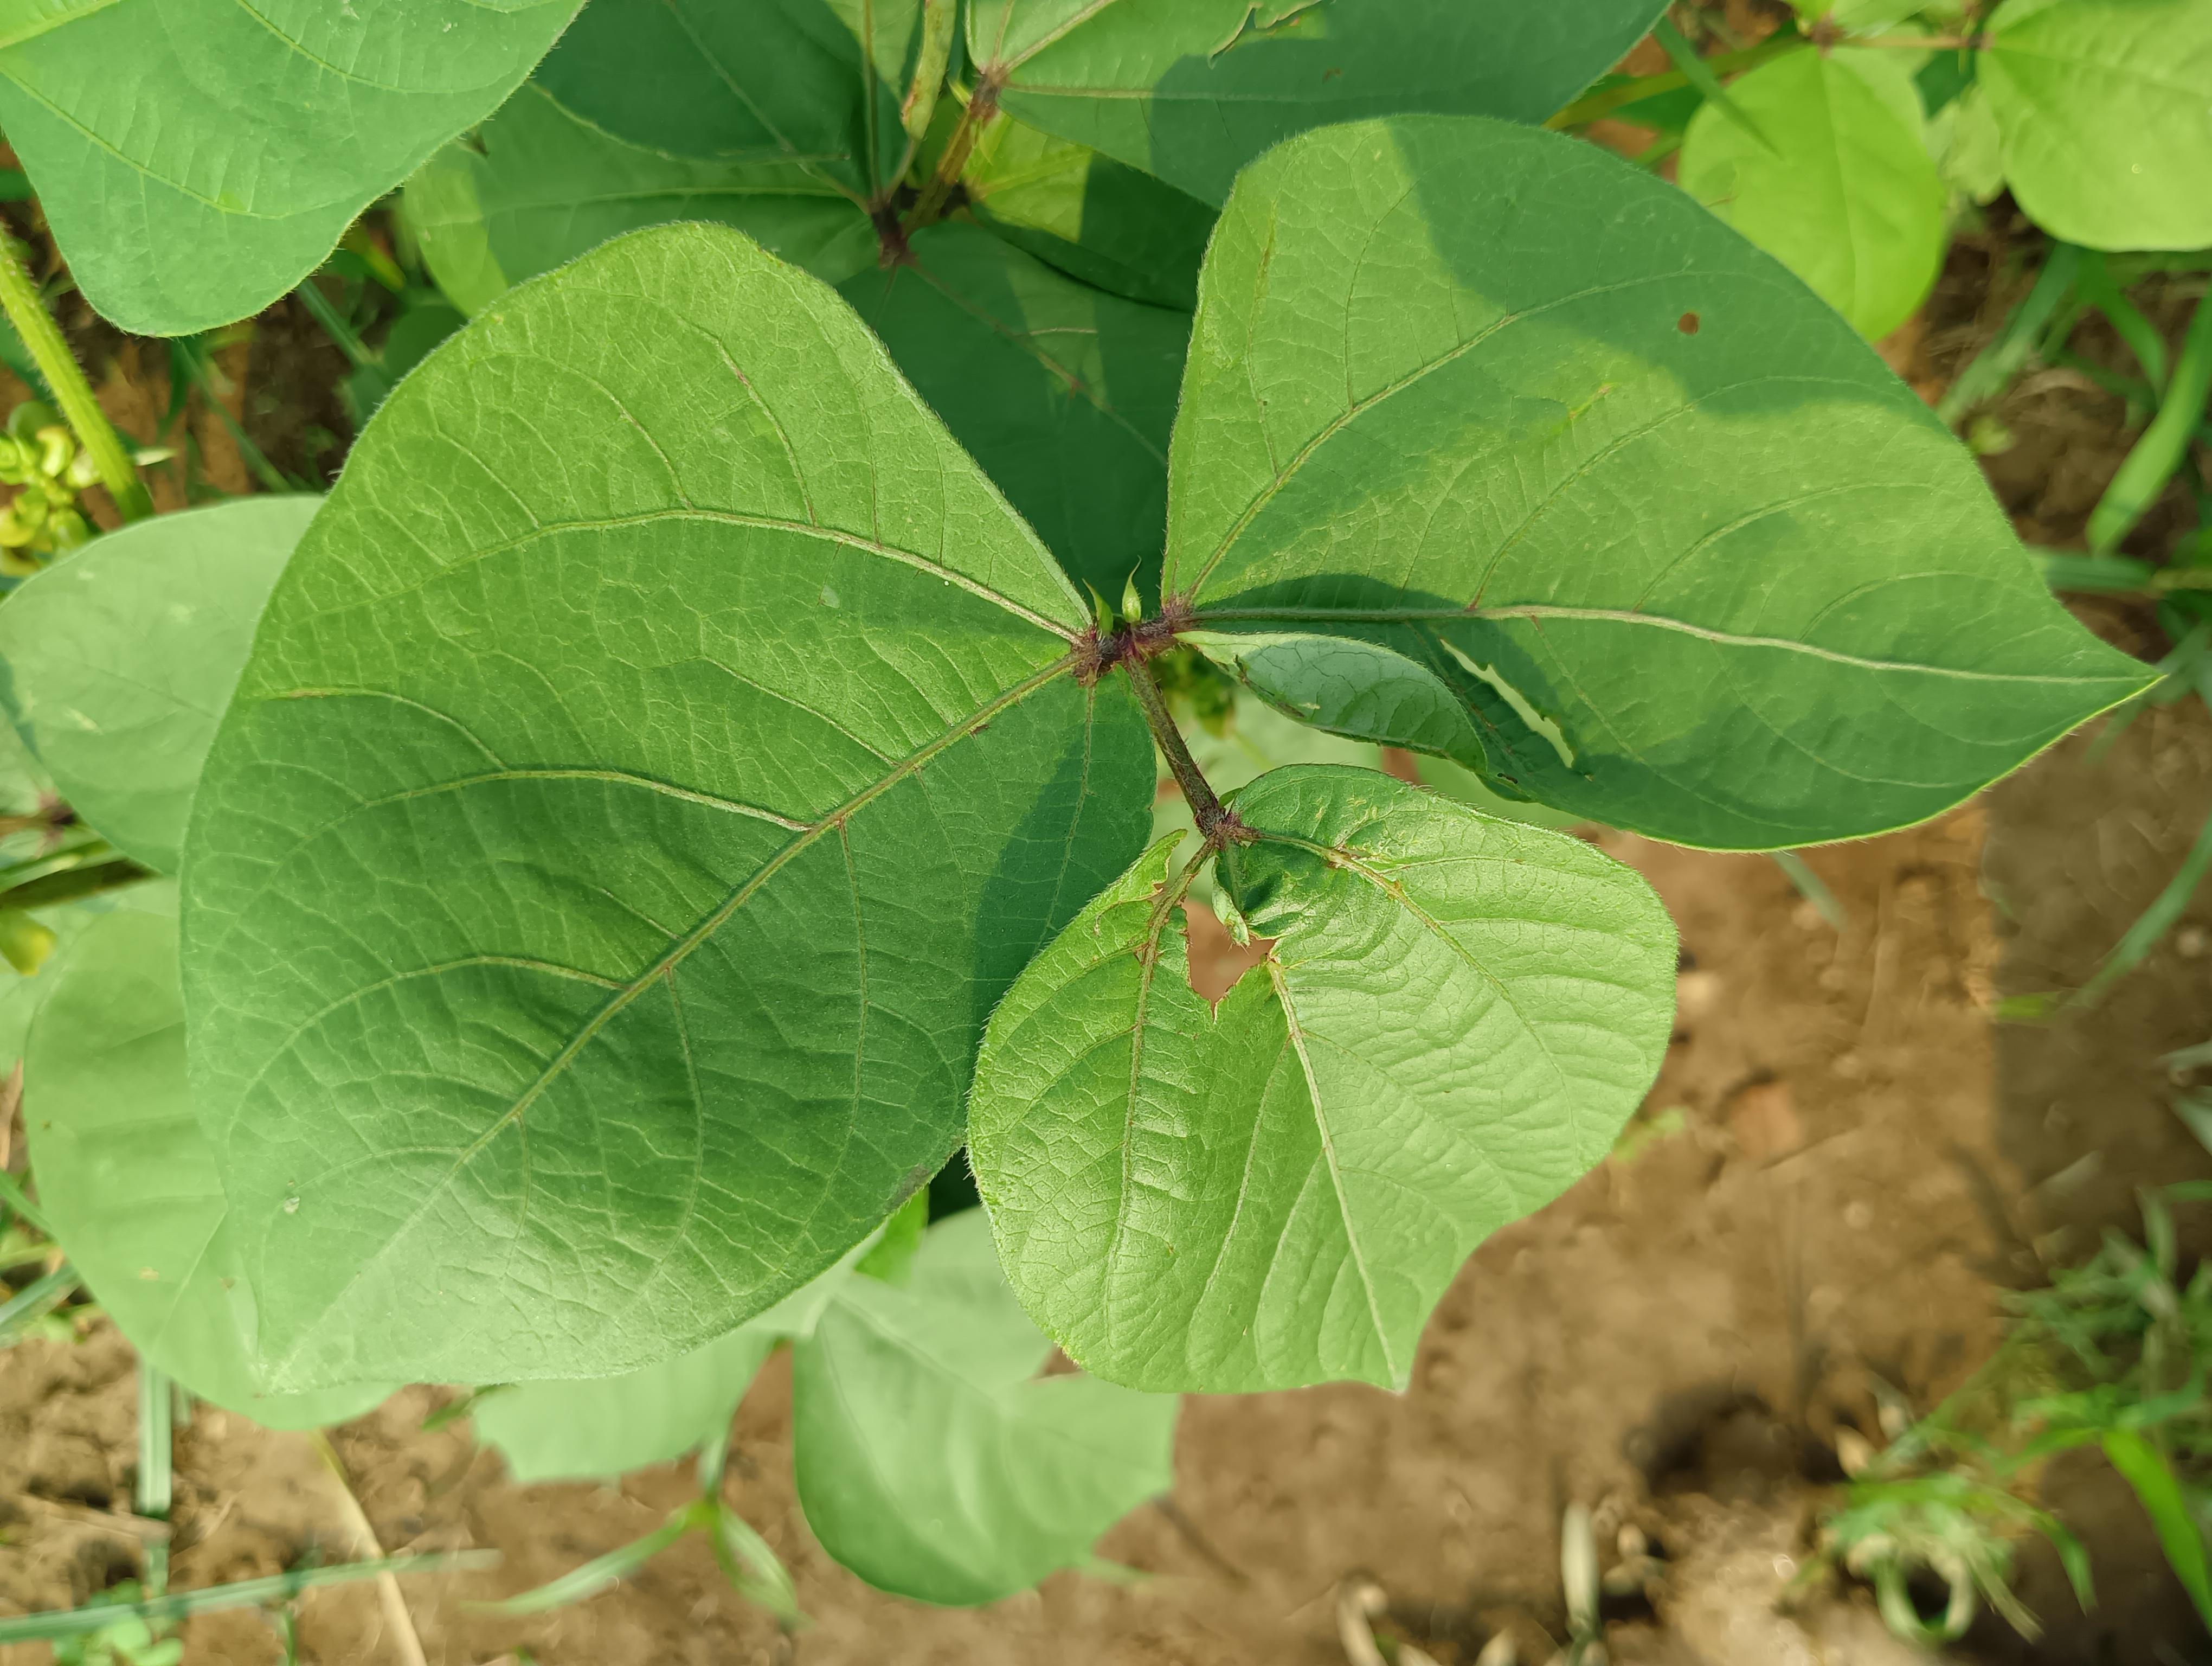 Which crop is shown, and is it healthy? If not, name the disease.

mungbean, healthy
